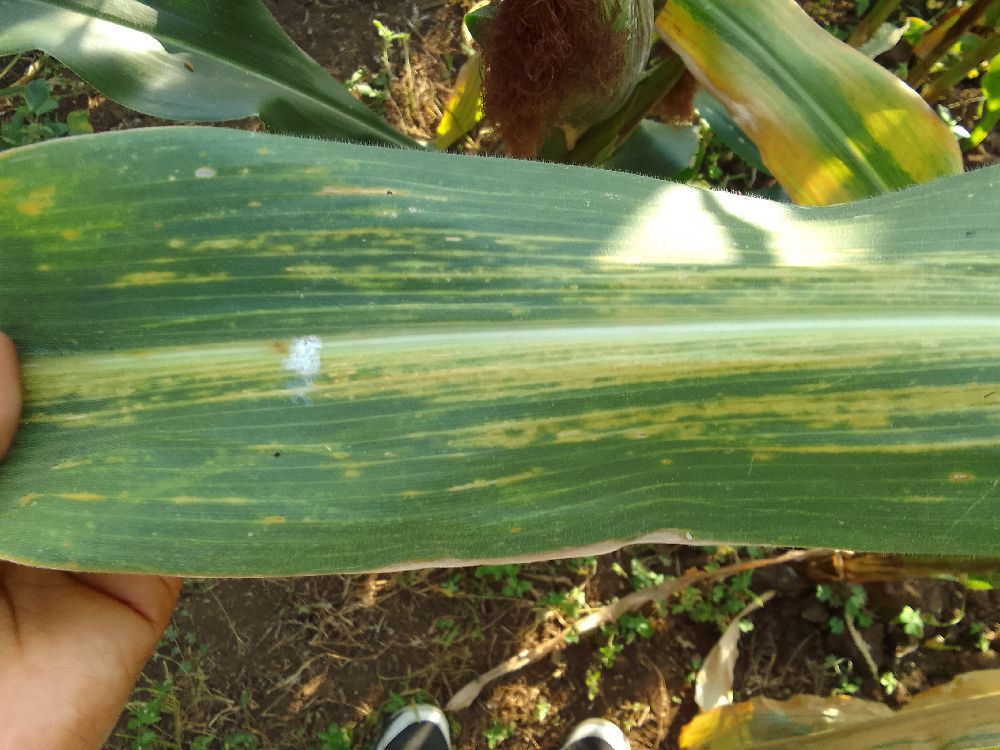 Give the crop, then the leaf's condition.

maize, maize lethal necrosis
